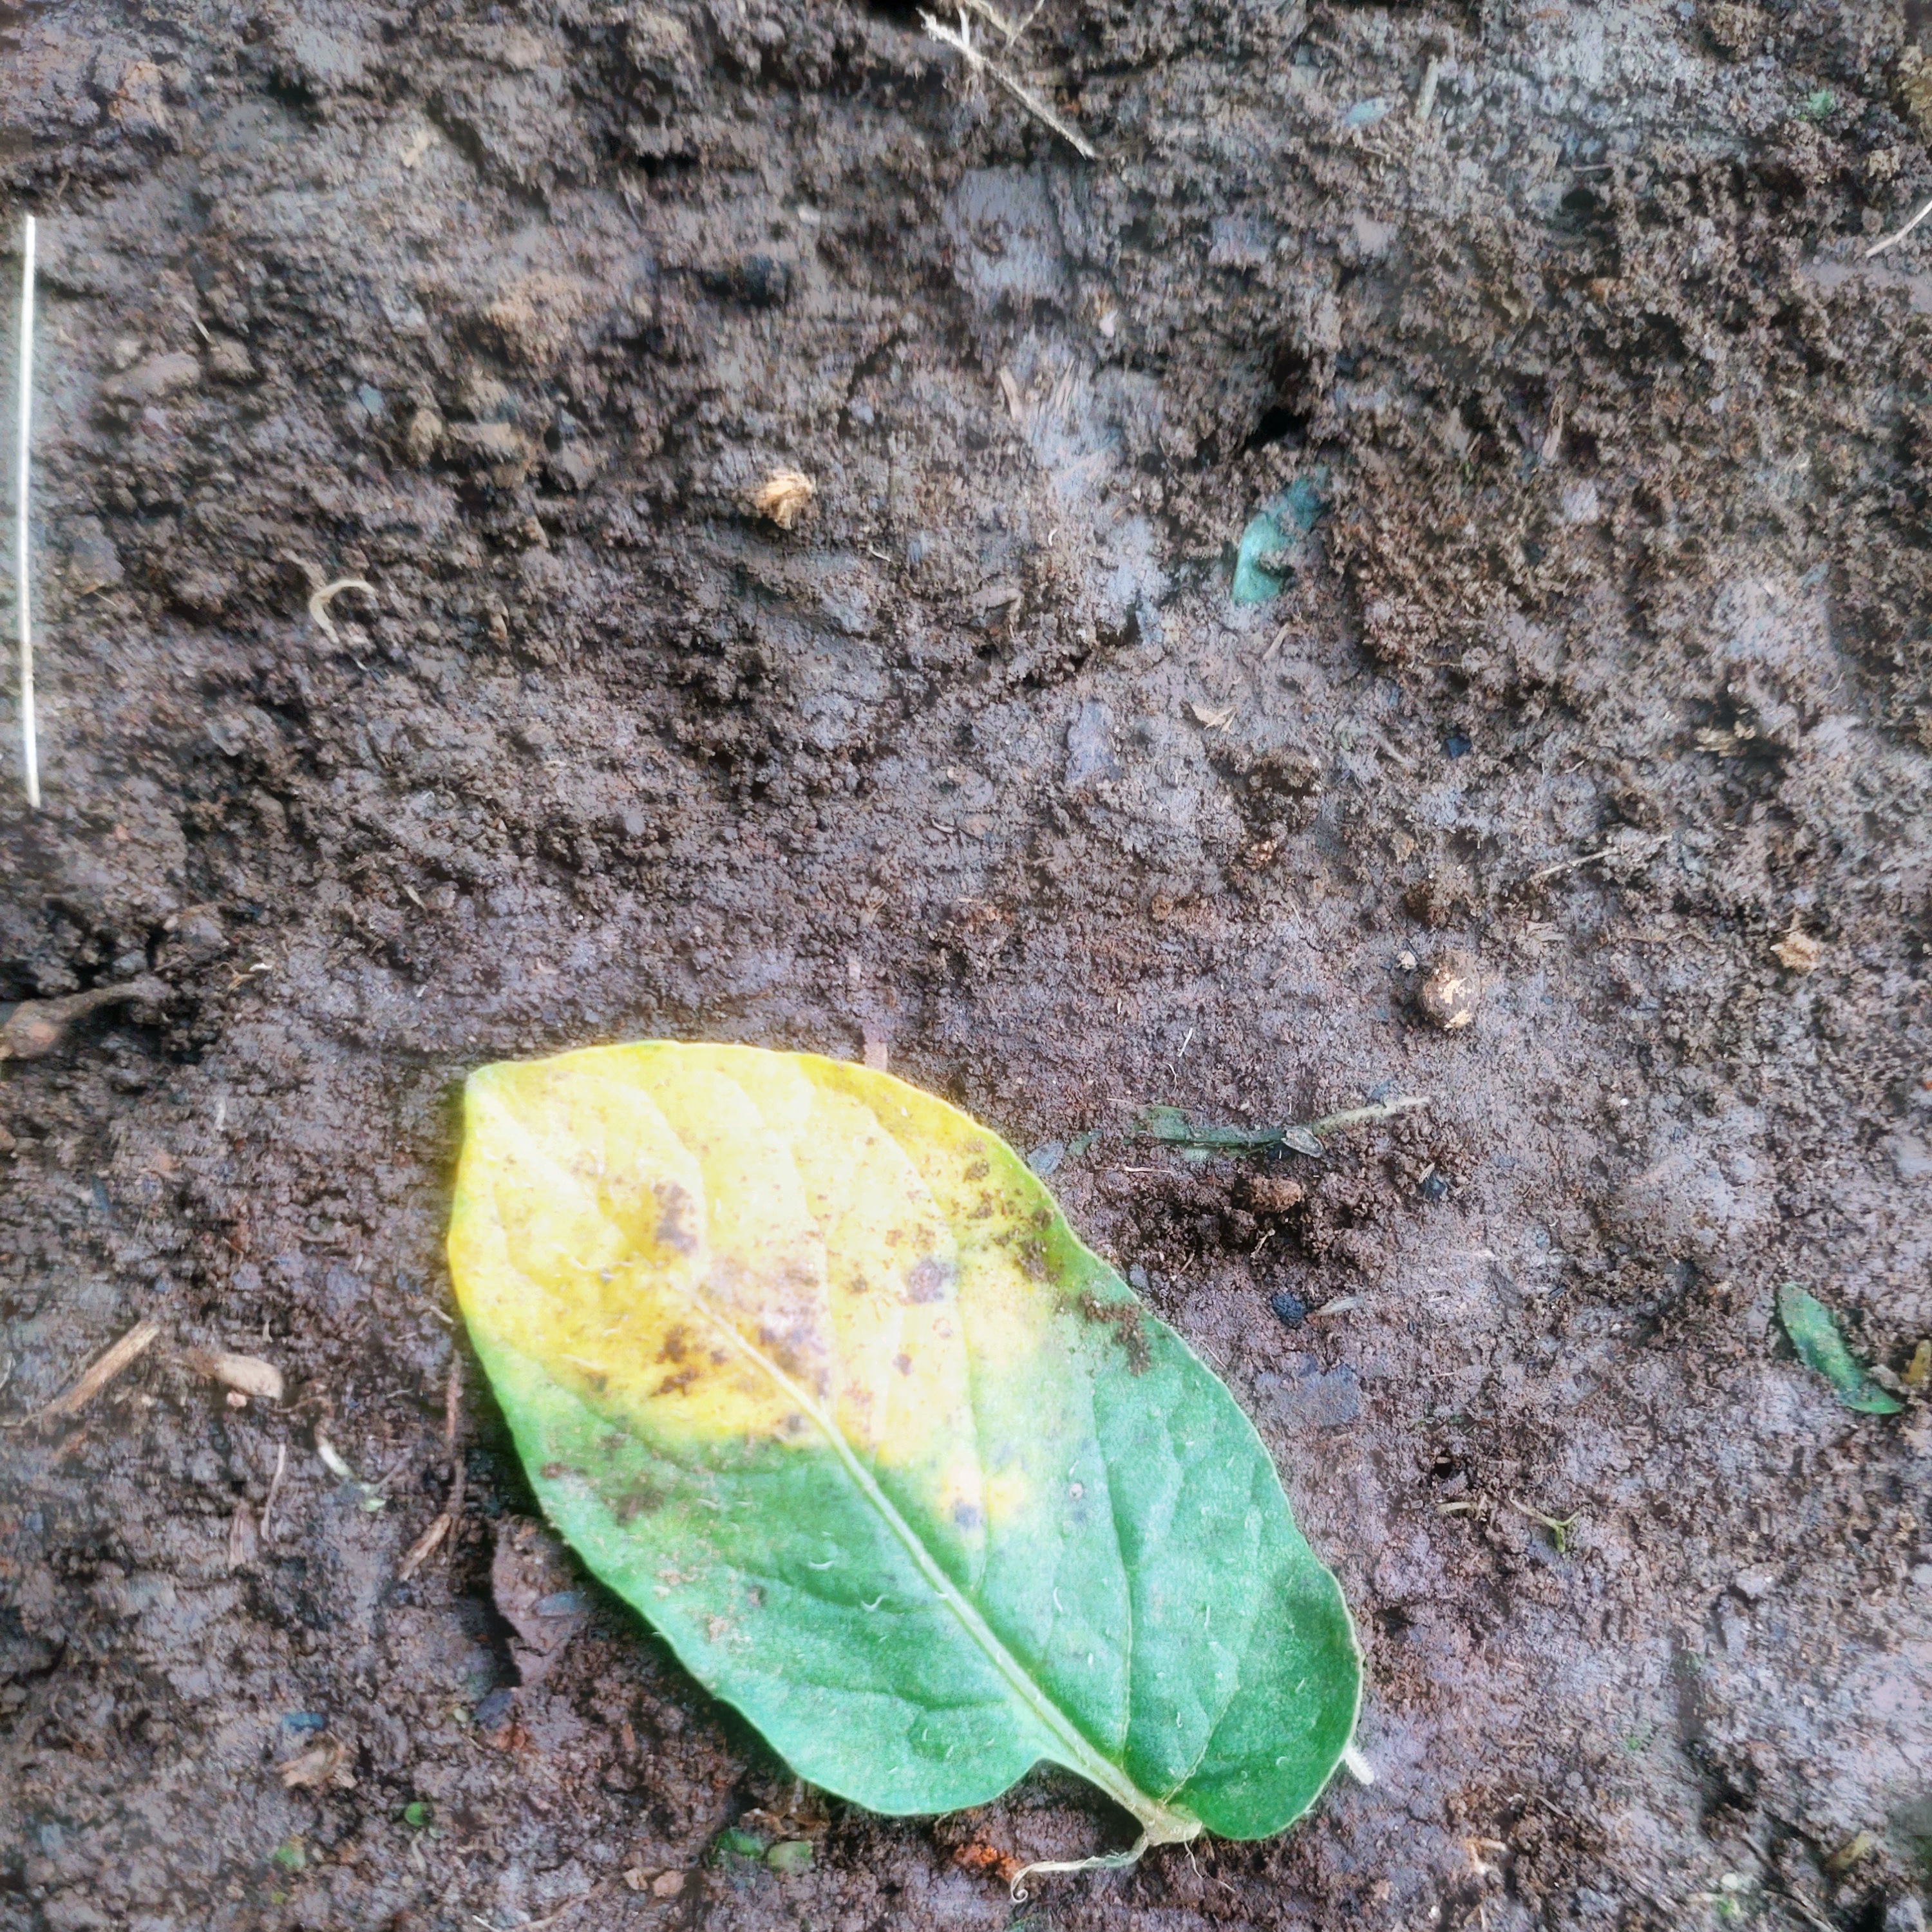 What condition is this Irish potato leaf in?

late blight
